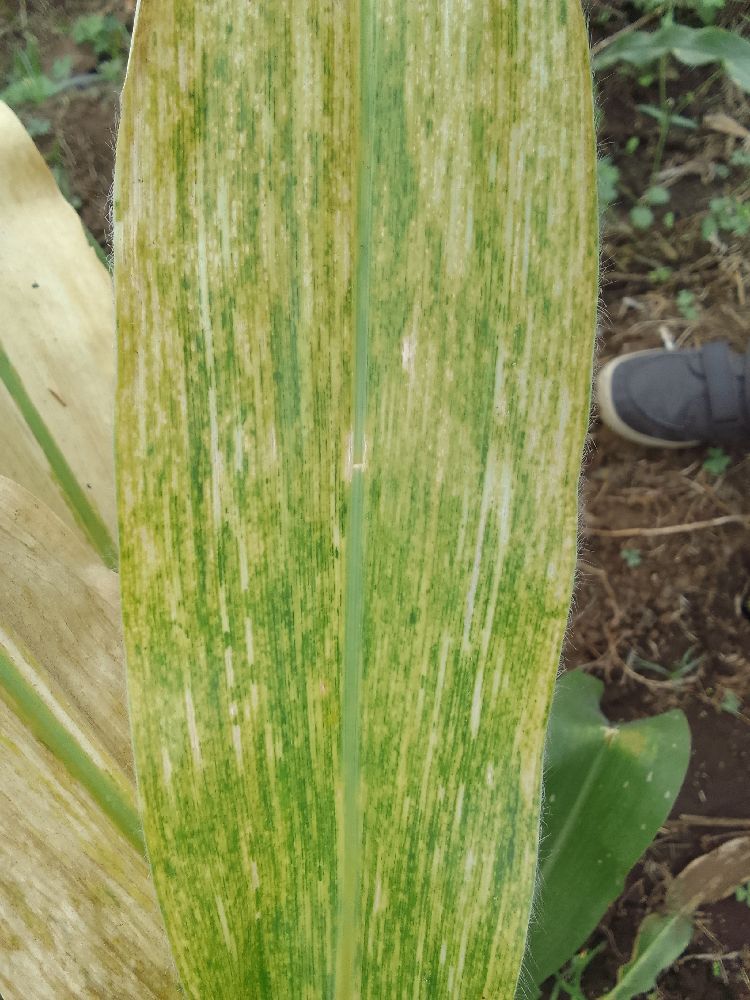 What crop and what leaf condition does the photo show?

maize, maize lethal necrosis
